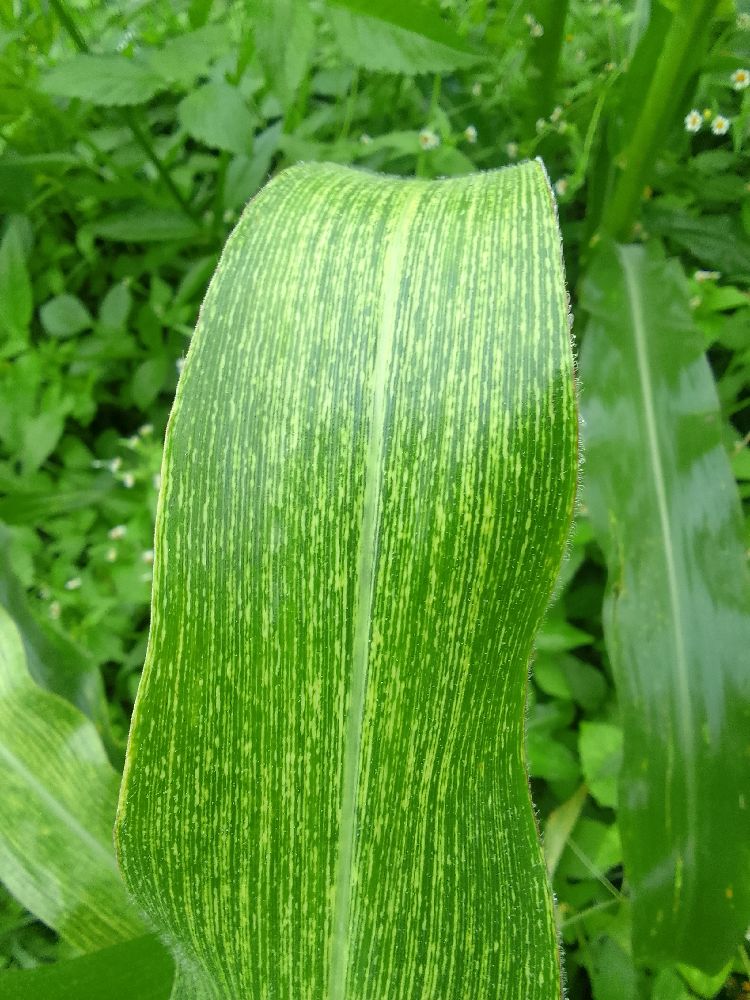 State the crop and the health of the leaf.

maize, maize streak virus
